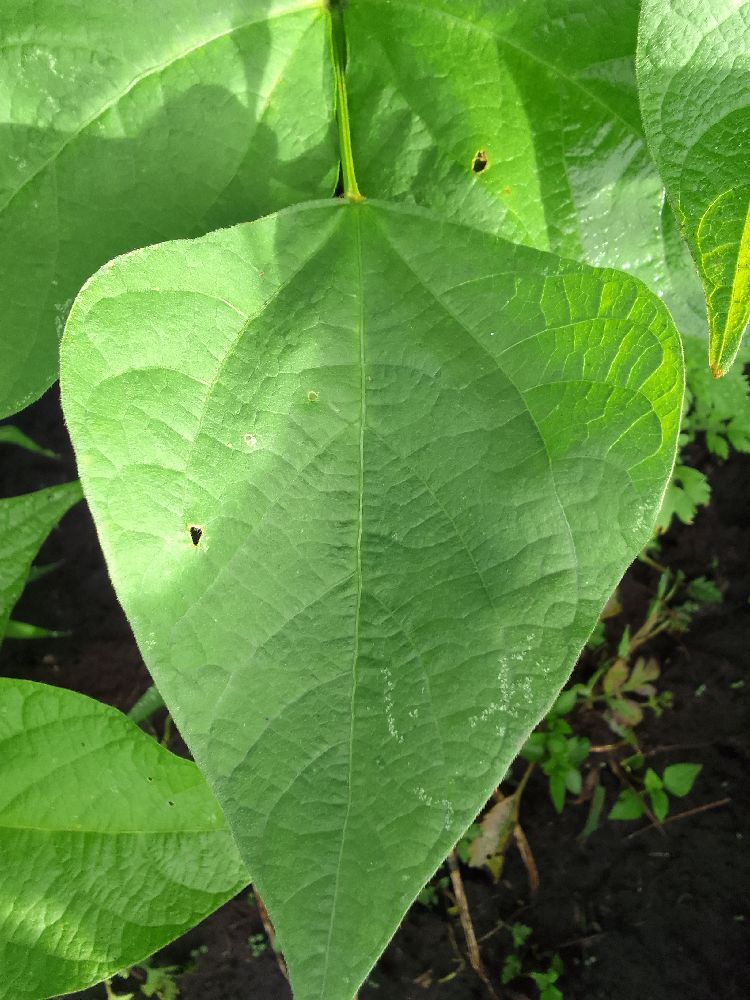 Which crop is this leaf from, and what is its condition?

common bean, healthy
